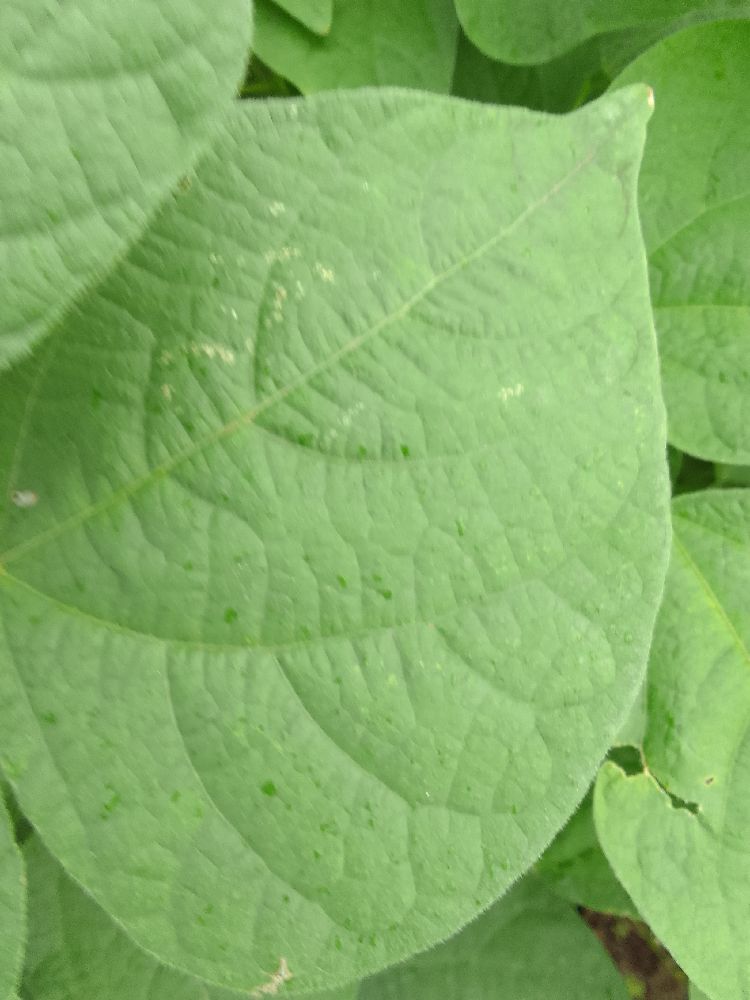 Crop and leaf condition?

common bean, healthy
